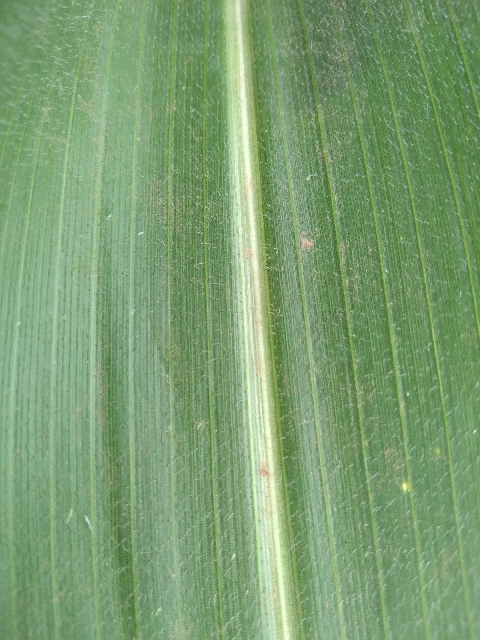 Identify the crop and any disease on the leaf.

maize, healthy
